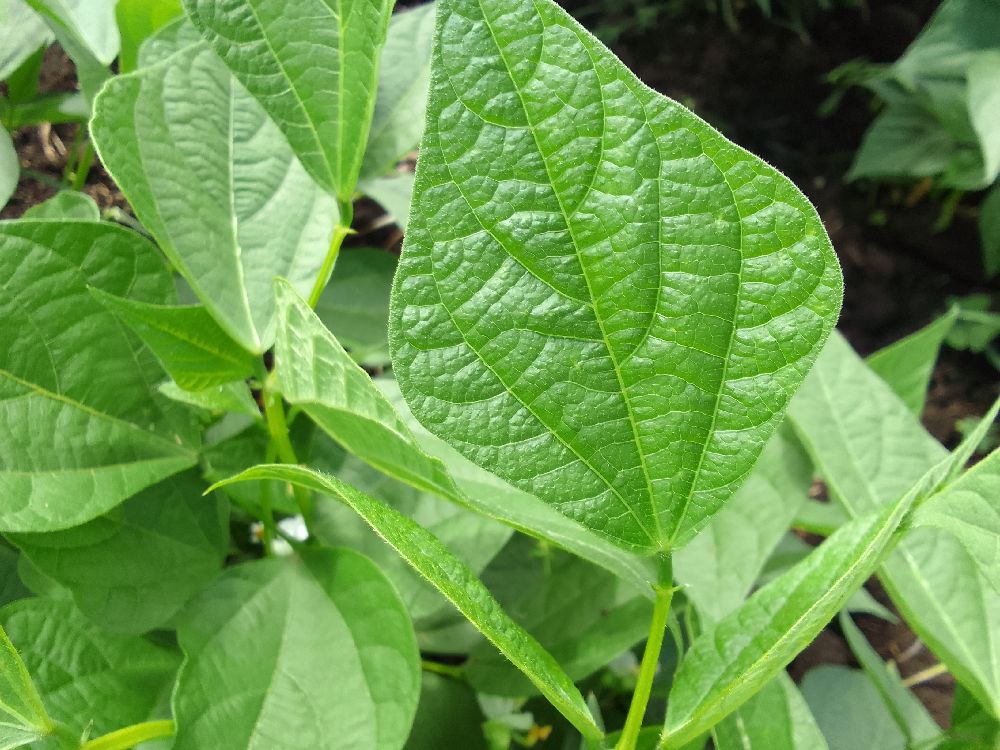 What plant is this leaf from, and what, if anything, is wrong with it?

common bean, healthy
